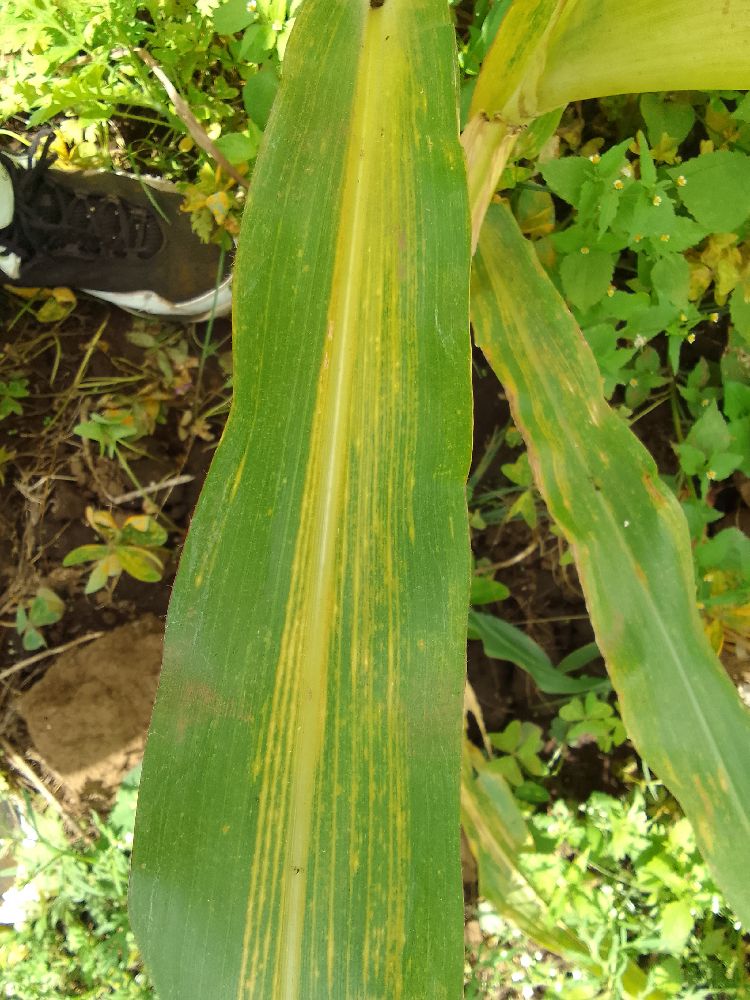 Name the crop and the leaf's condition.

maize, maize lethal necrosis
